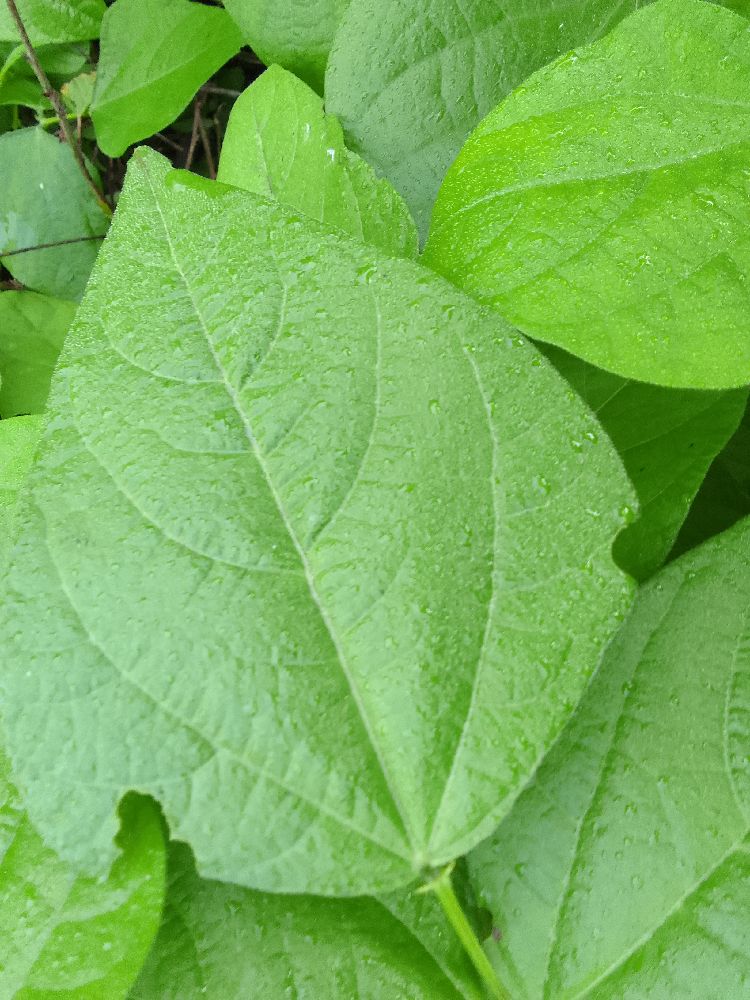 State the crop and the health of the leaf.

common bean, healthy
